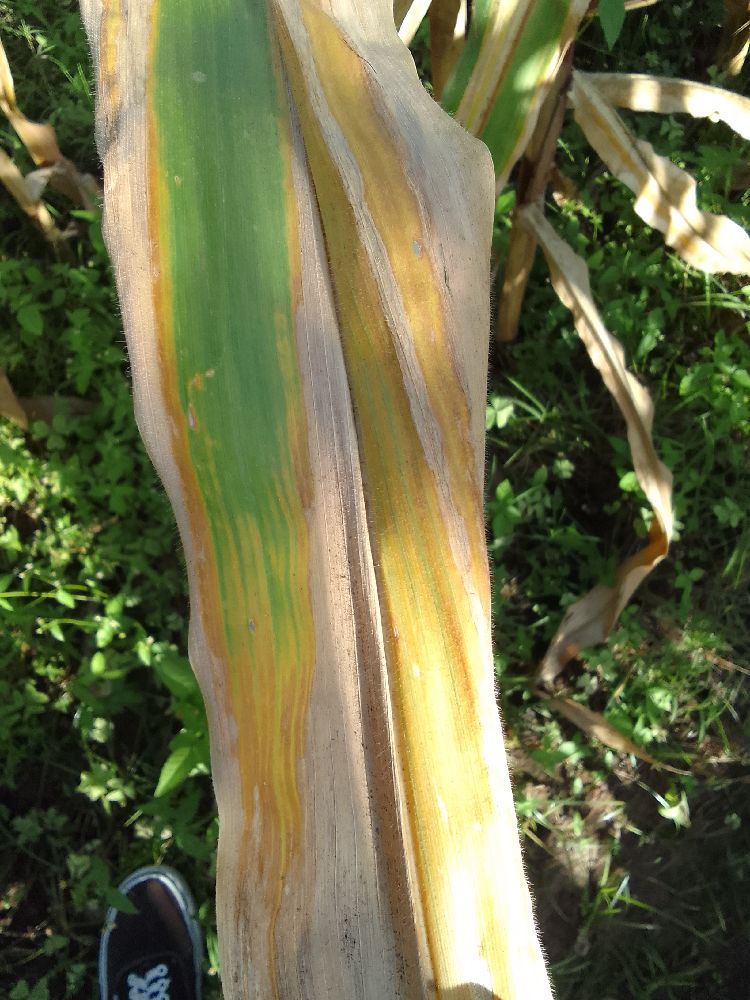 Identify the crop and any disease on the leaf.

maize, maize lethal necrosis
